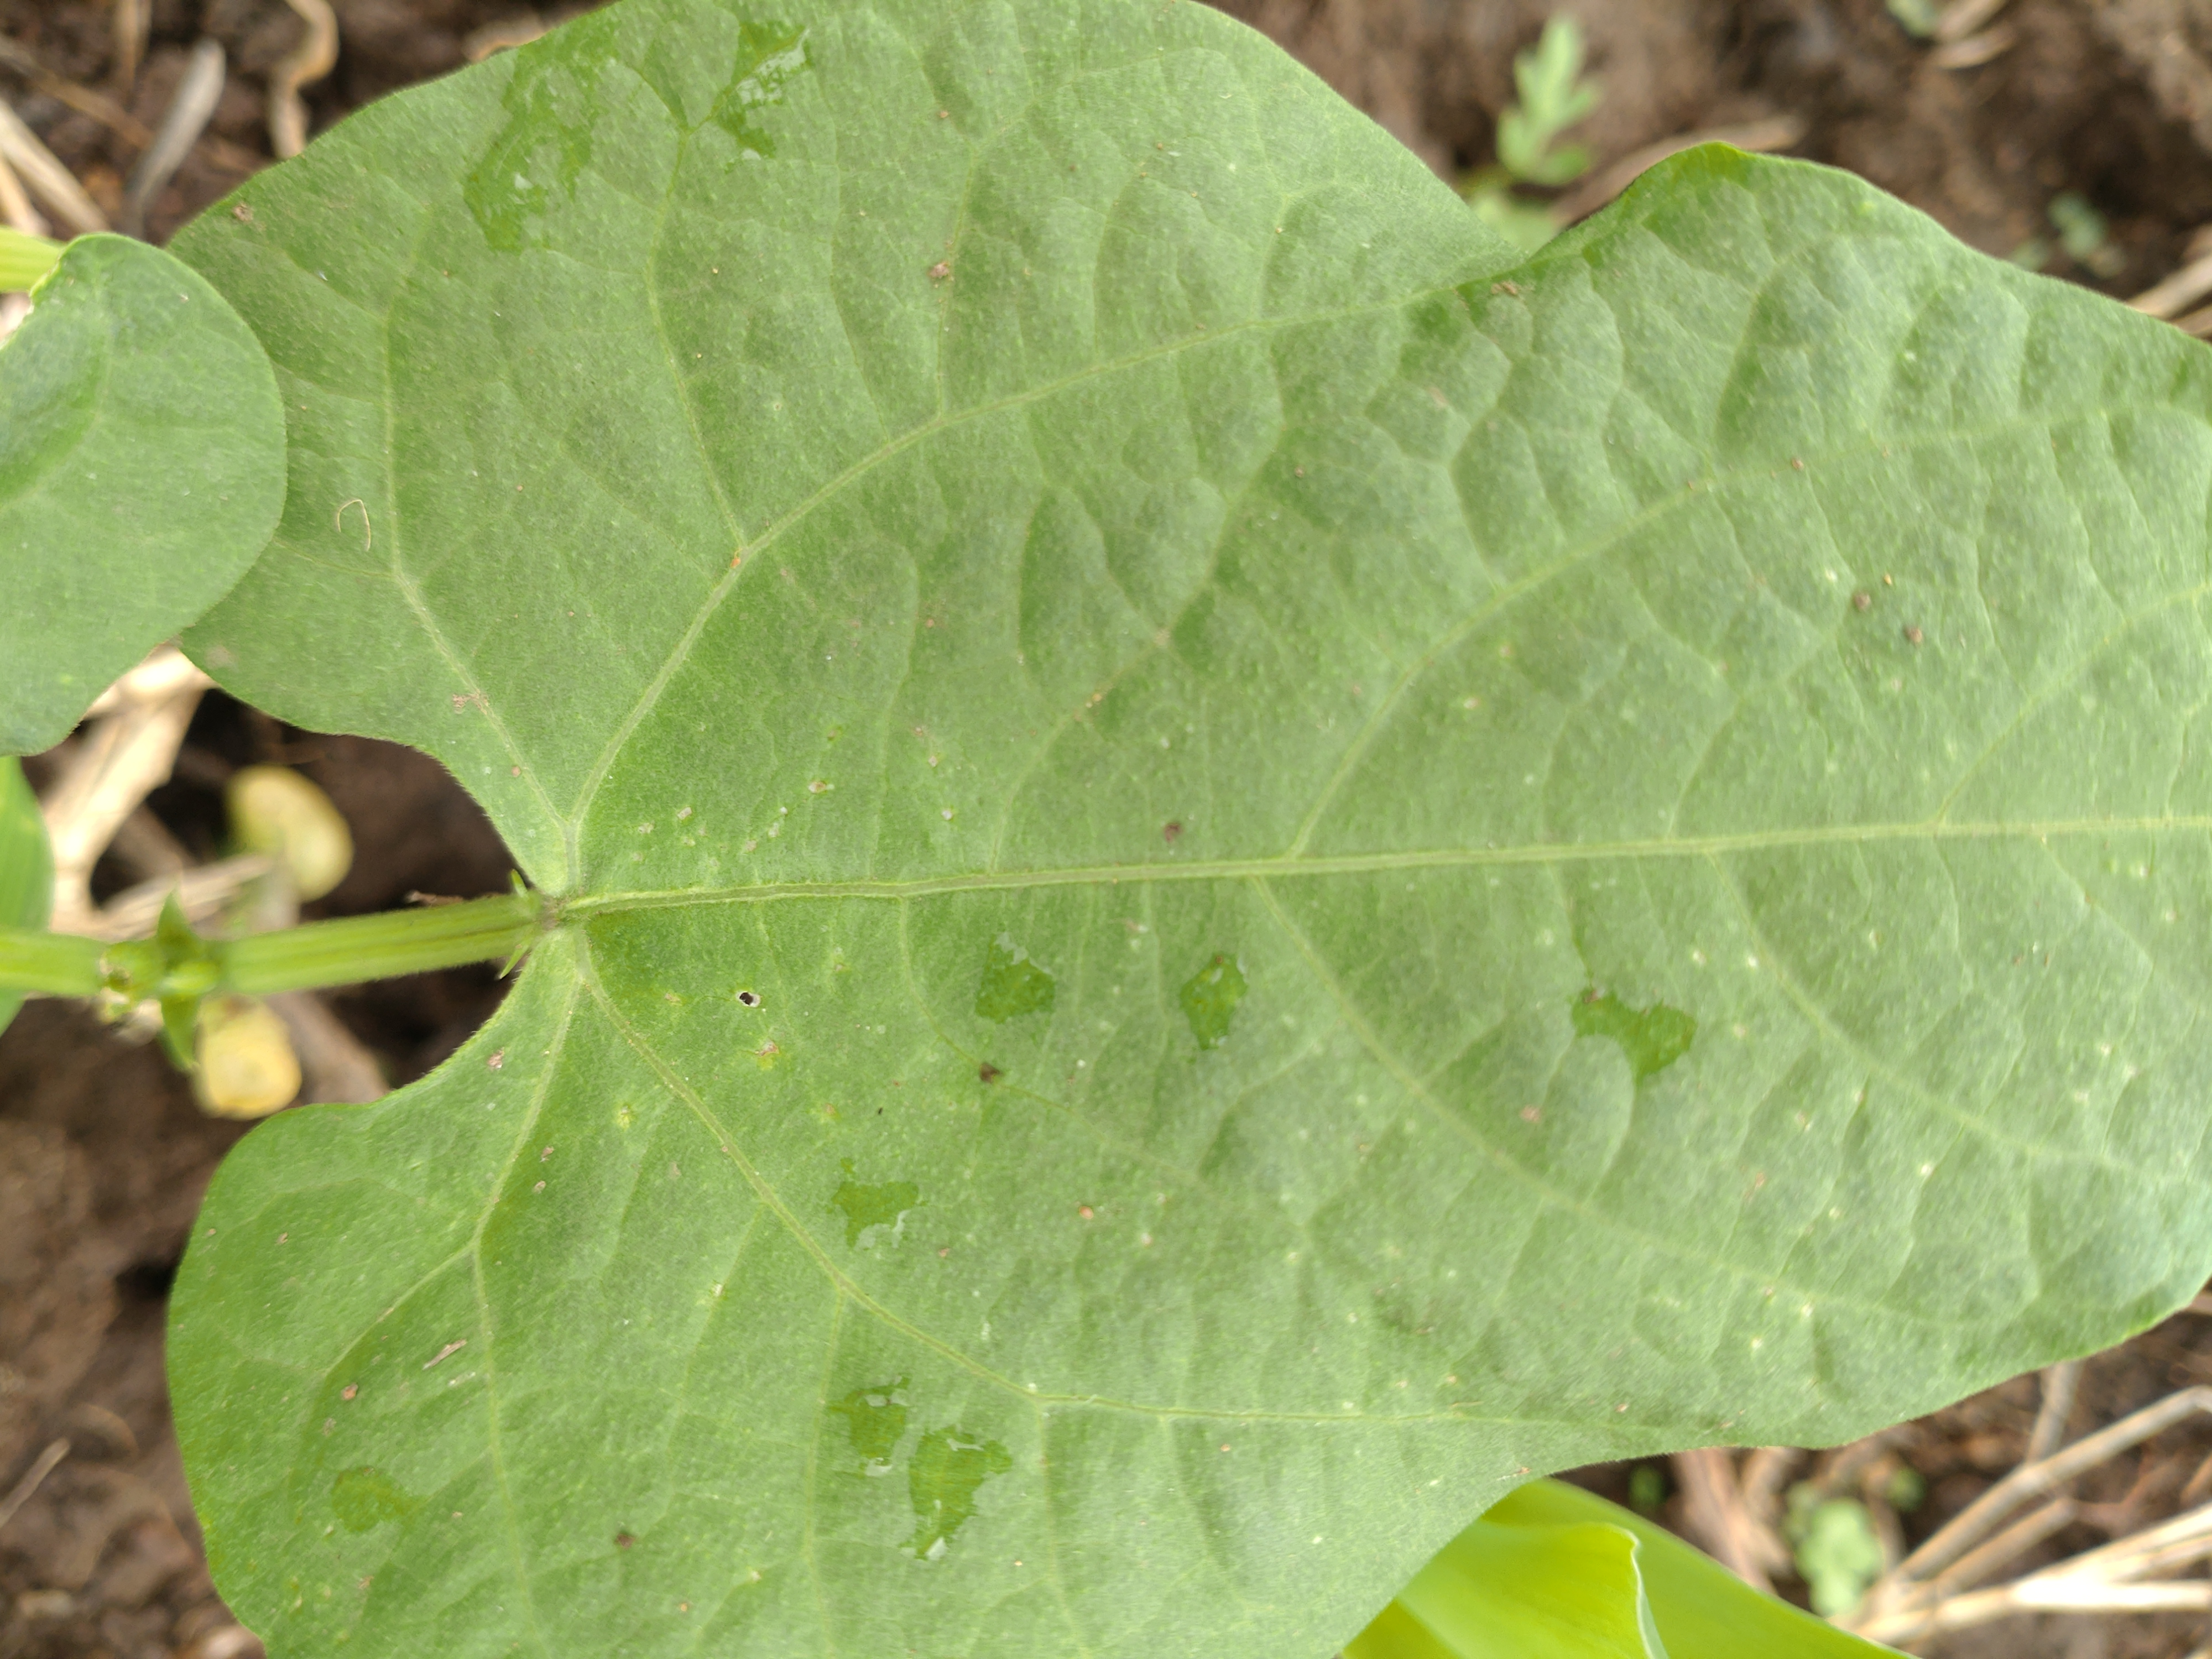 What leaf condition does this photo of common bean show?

healthy
